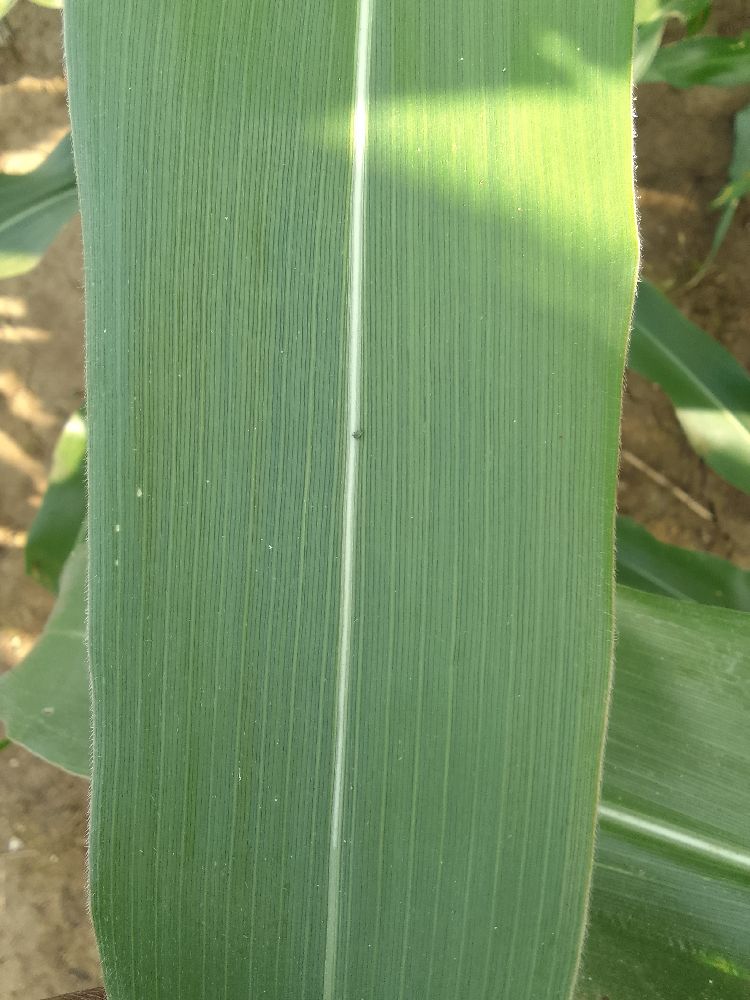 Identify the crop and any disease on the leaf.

maize, healthy
